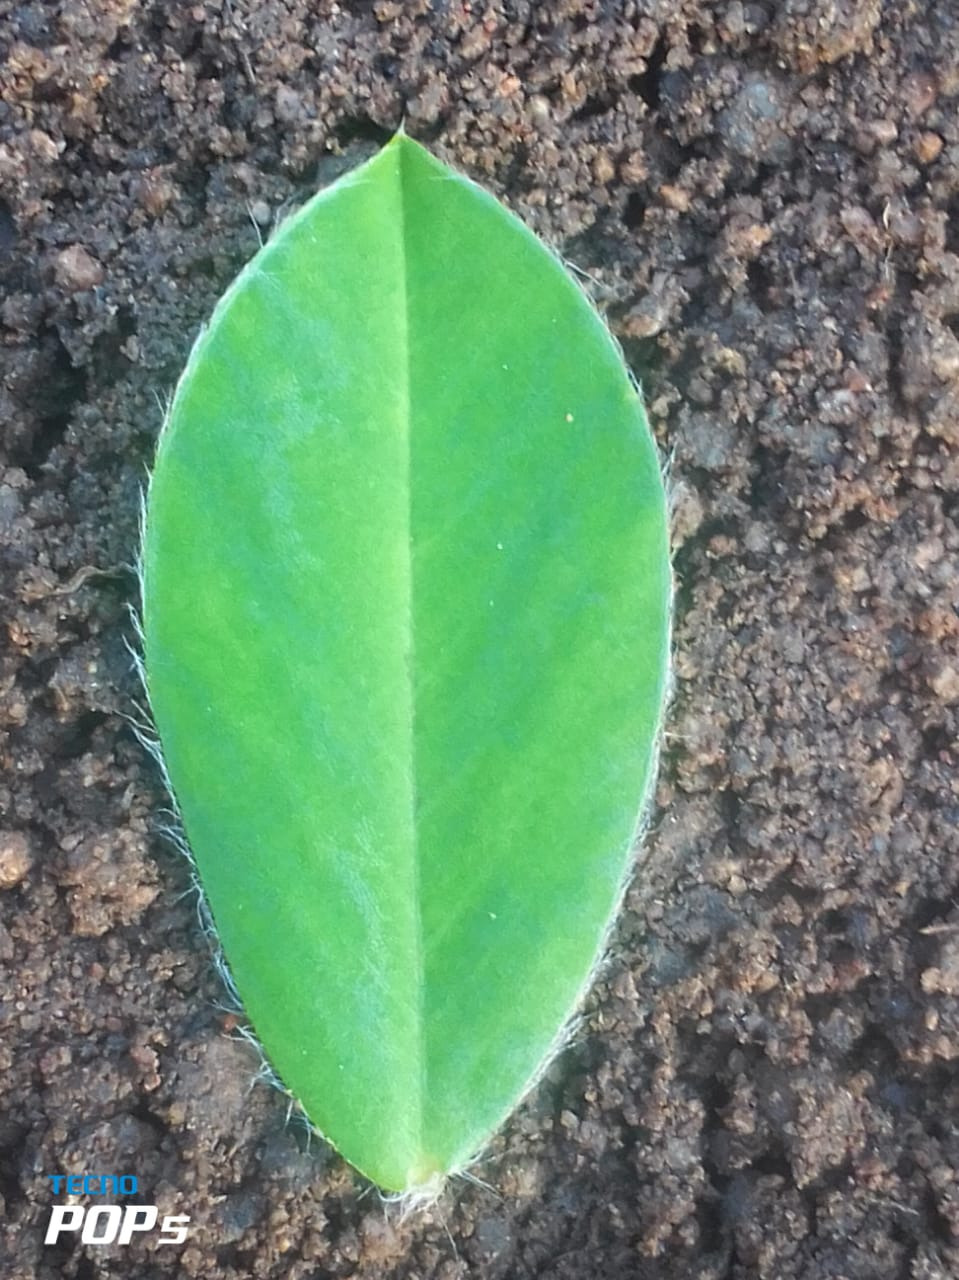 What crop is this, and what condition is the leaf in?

peanut, healthy leaves
